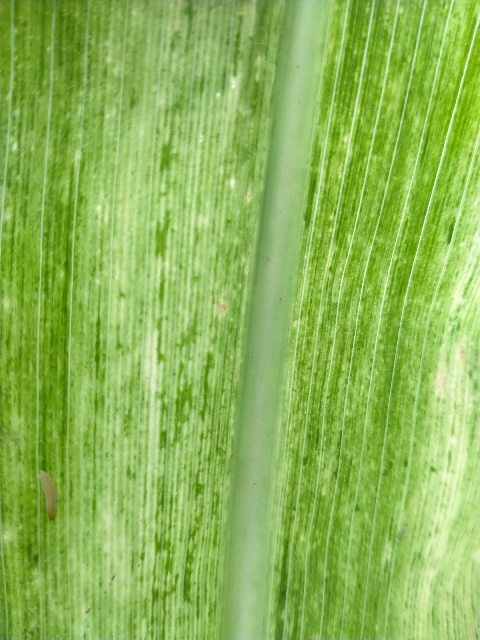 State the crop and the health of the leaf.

maize, maize lethal necrosis
